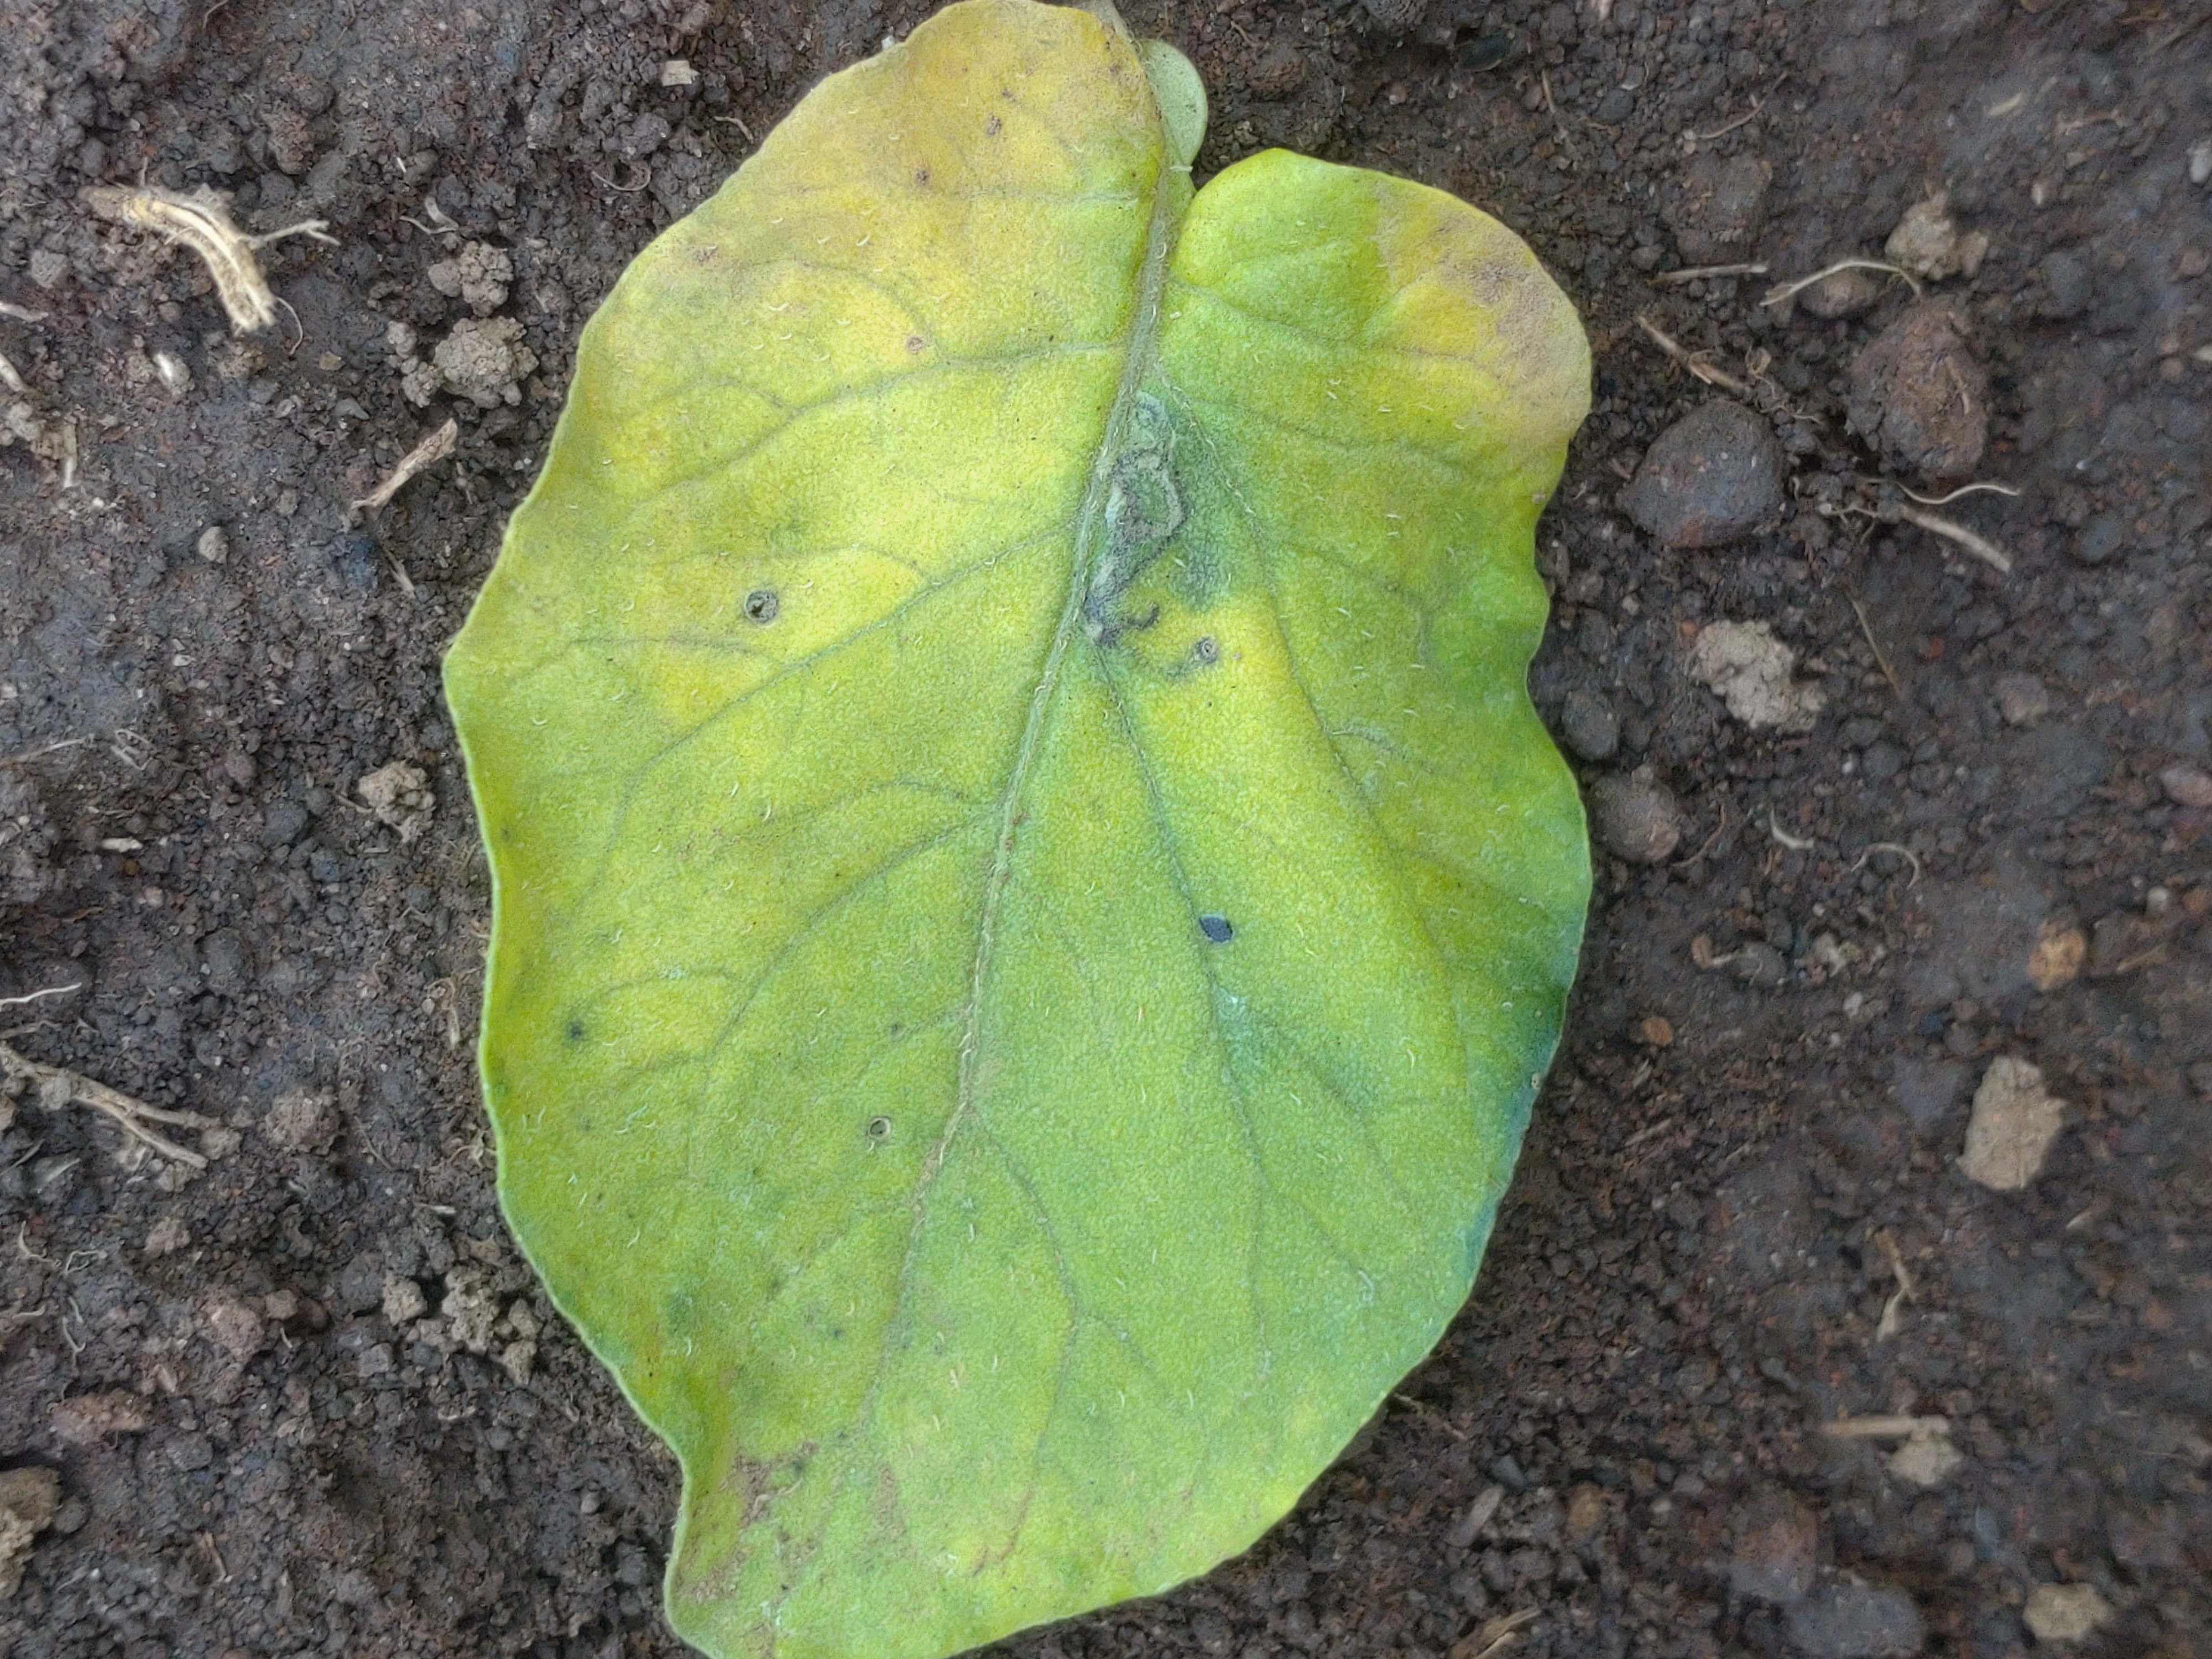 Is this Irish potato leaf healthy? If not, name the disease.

late blight
